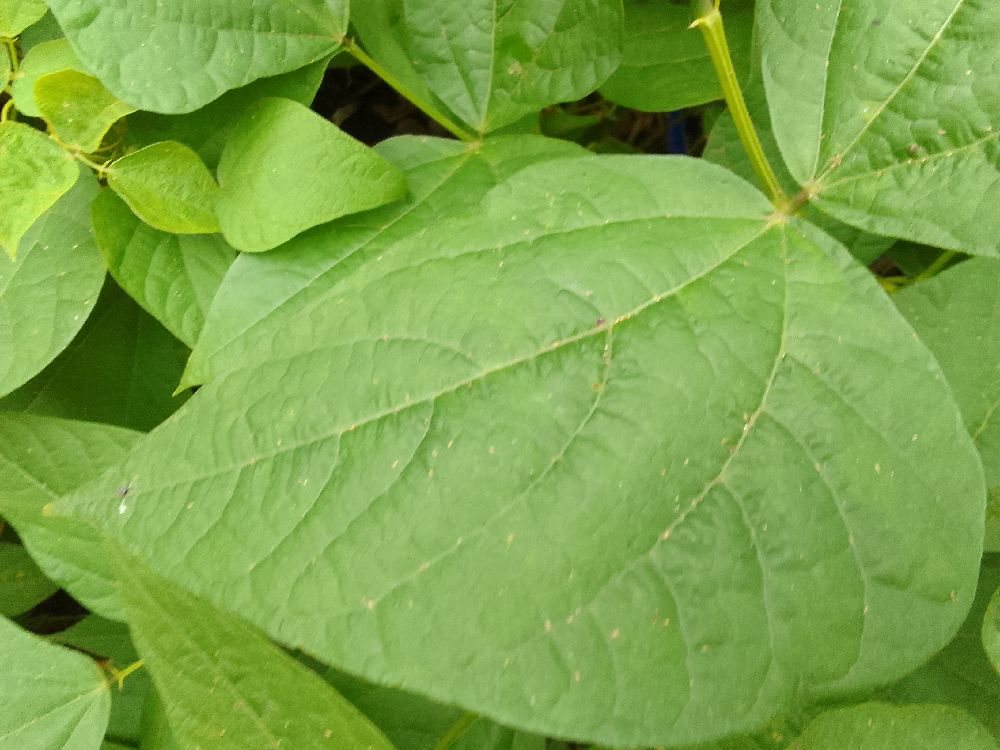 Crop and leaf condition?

common bean, healthy
